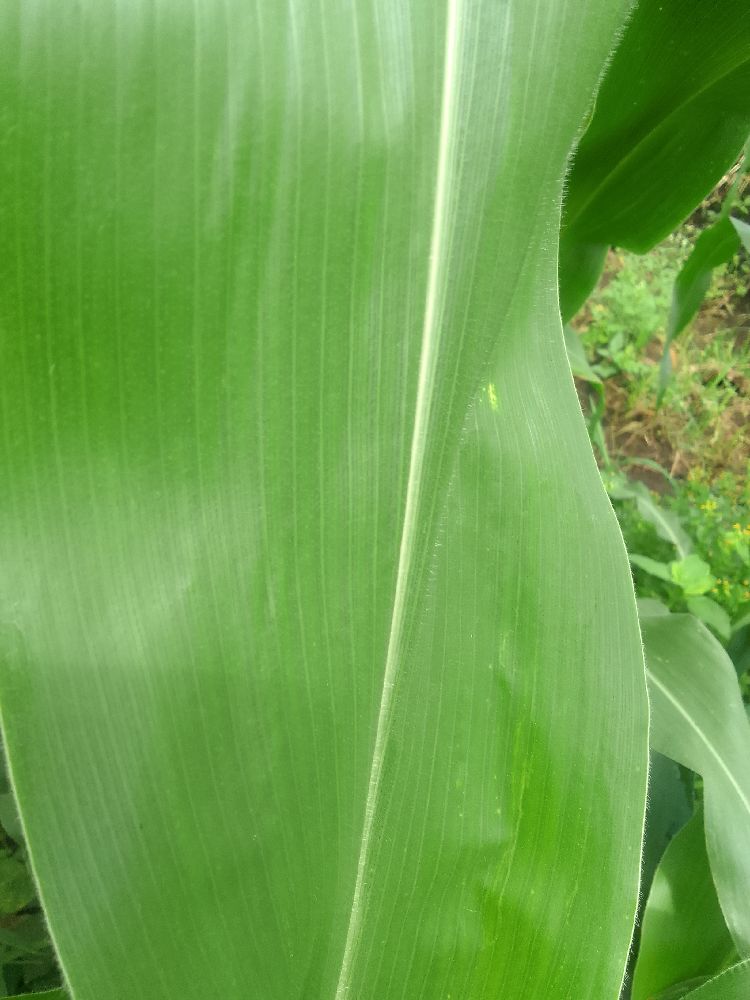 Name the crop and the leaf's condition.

maize, healthy
